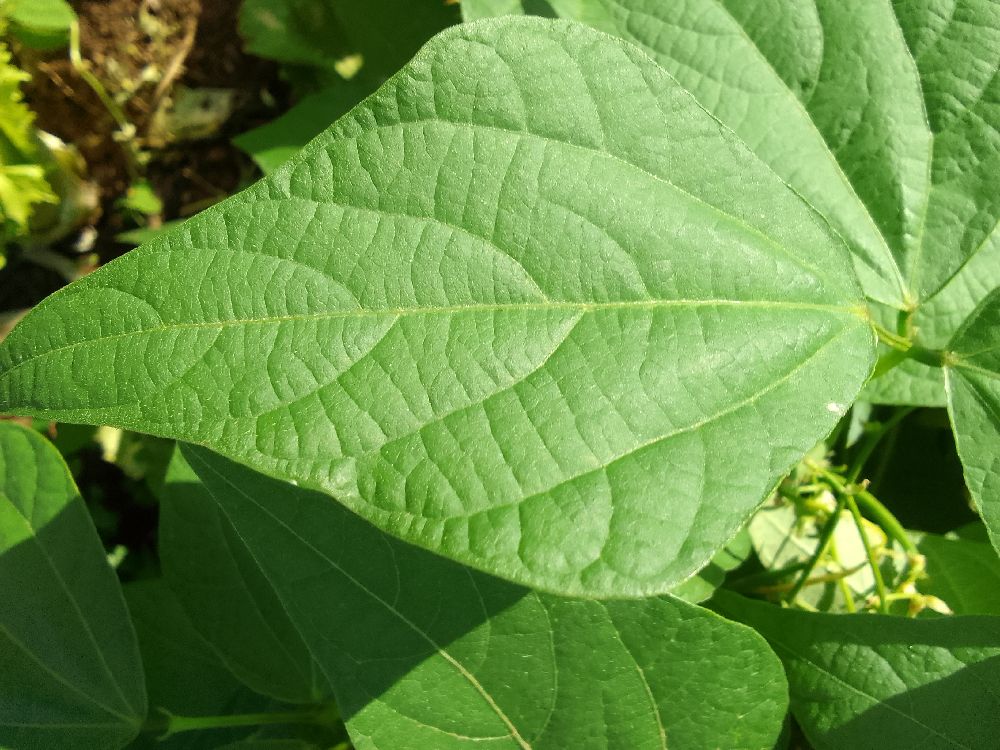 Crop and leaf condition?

common bean, healthy
